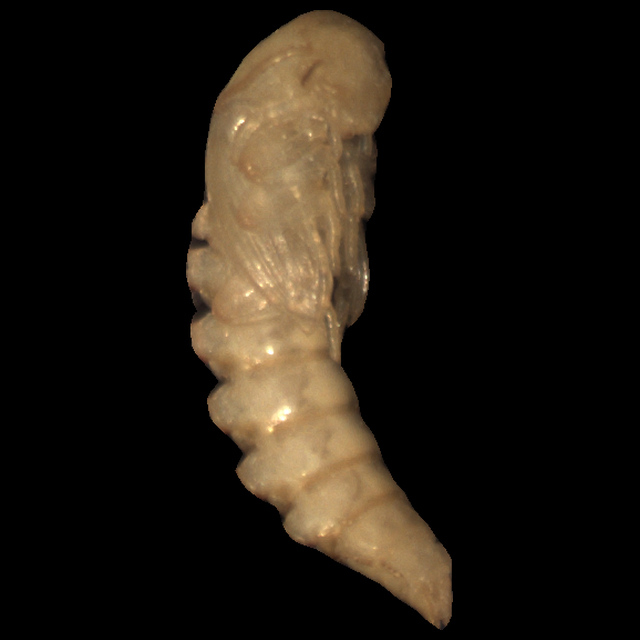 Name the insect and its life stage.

mealworm pupa
